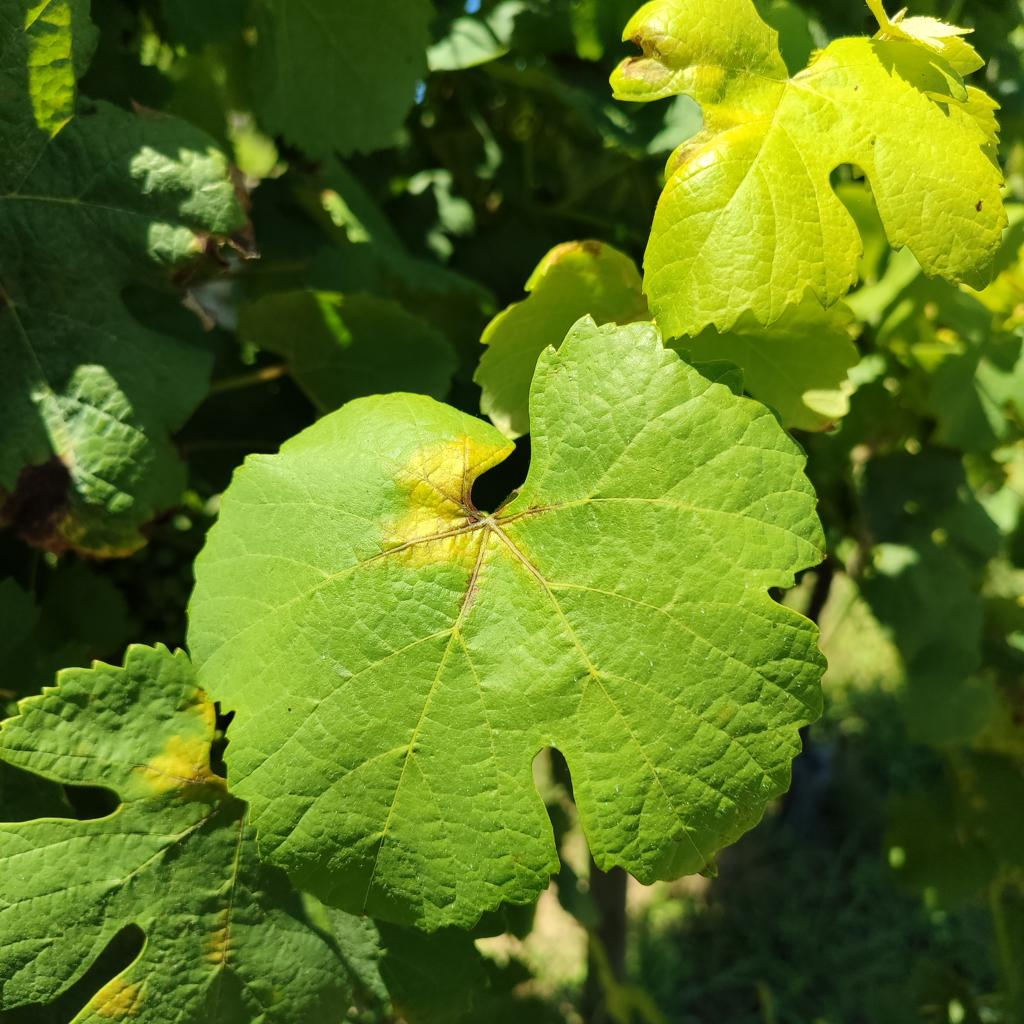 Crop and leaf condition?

grapevine, downy mildew
